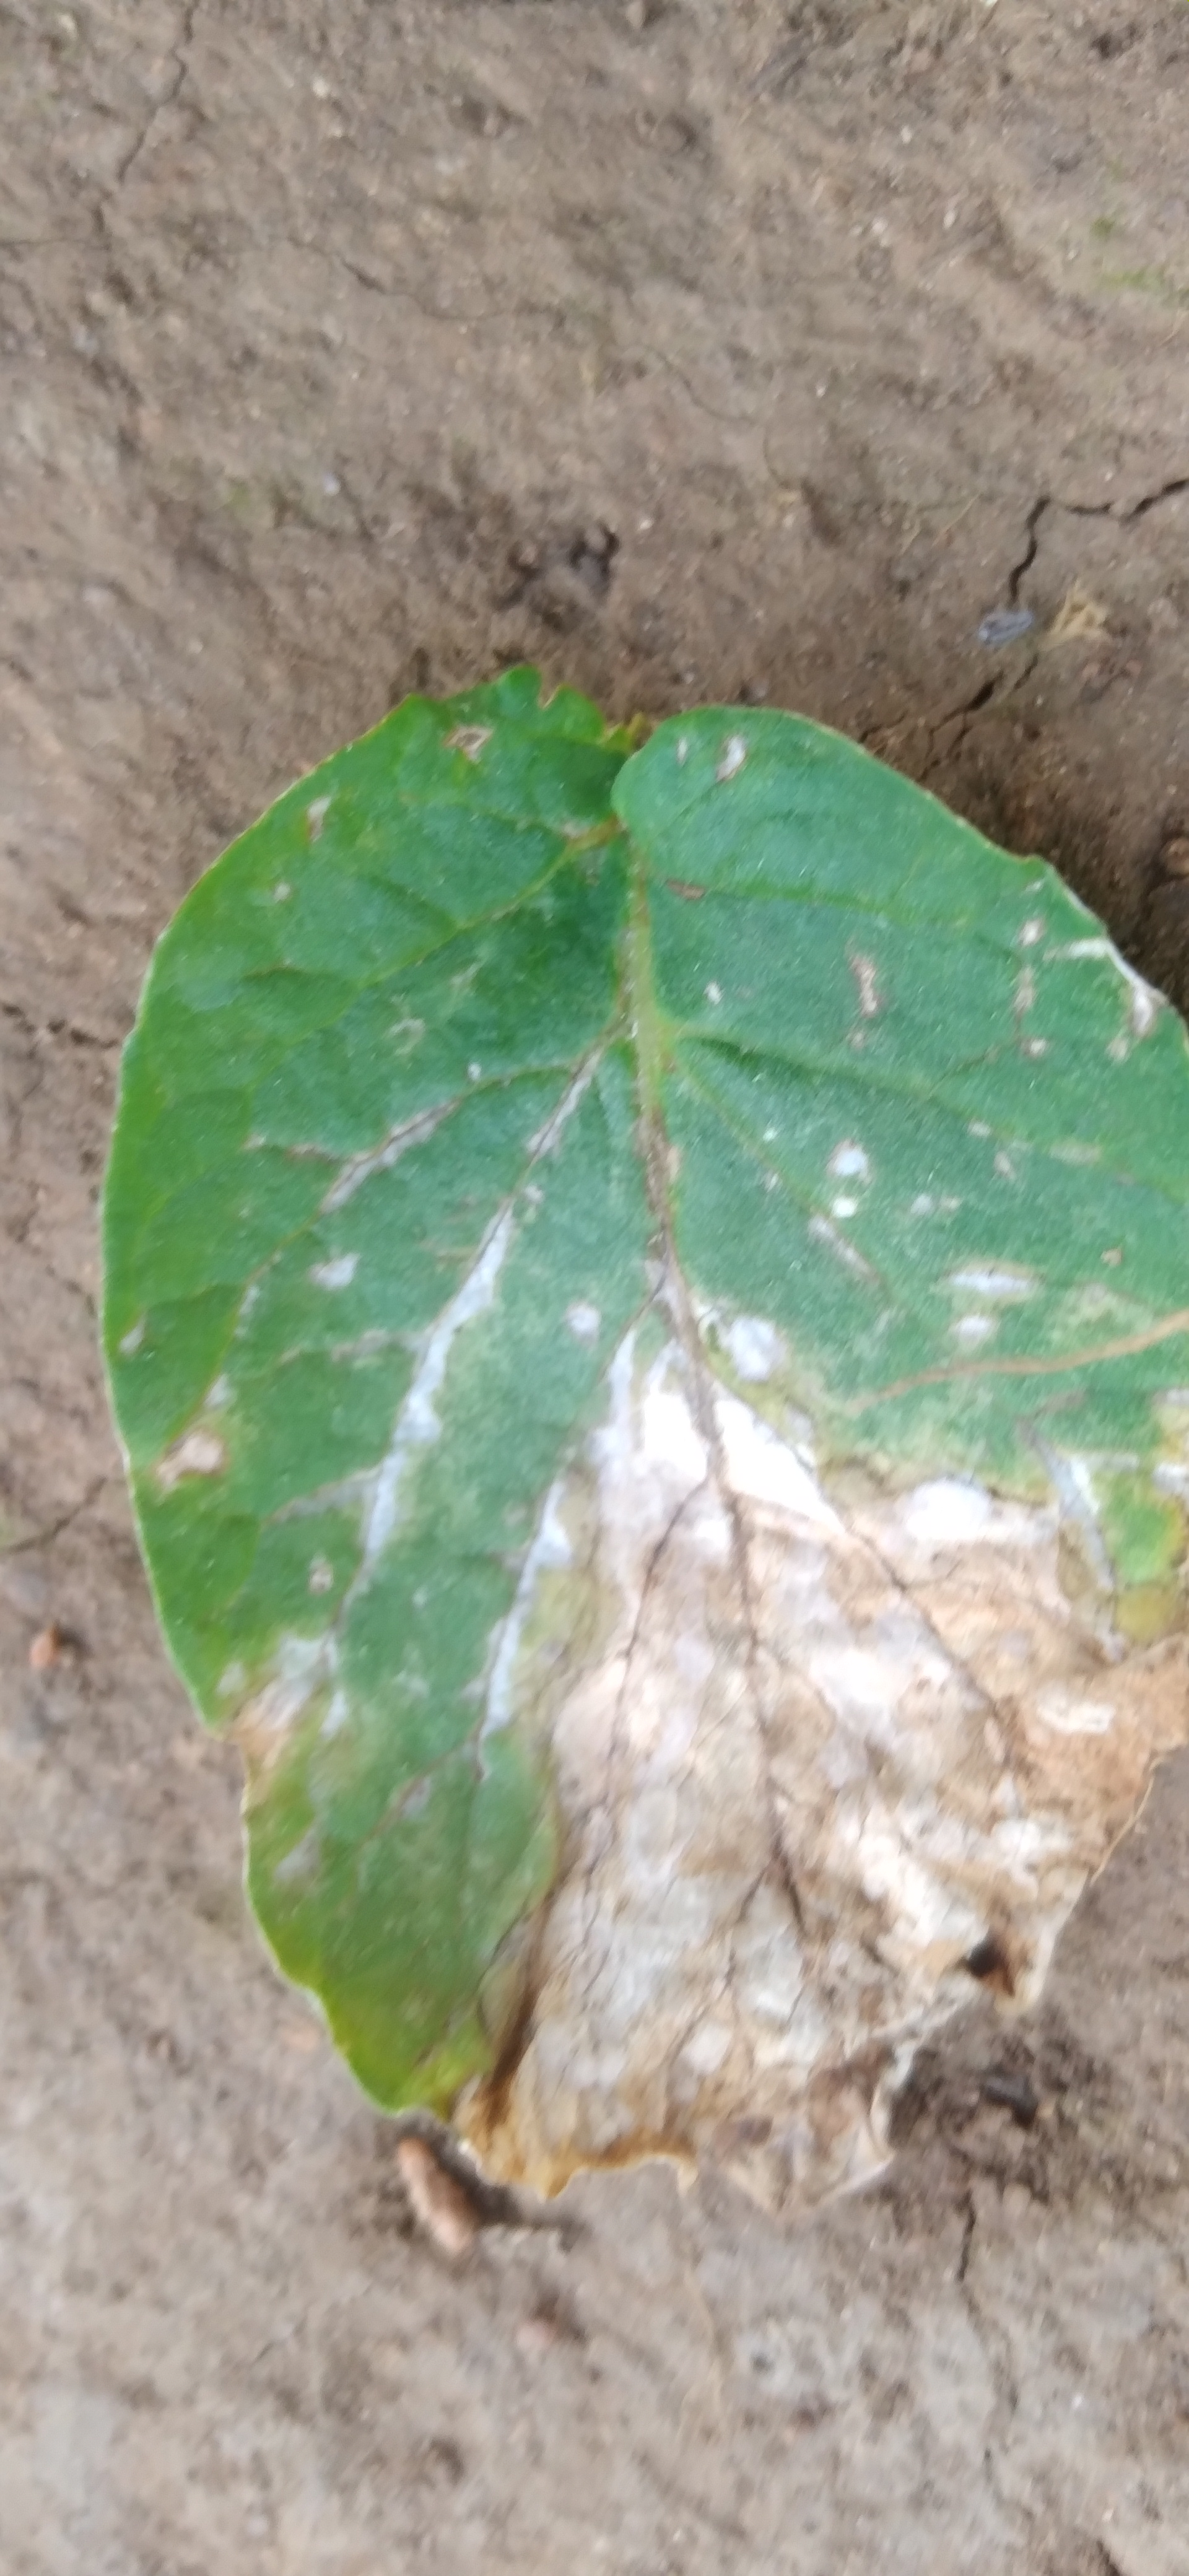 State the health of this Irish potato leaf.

early blight
